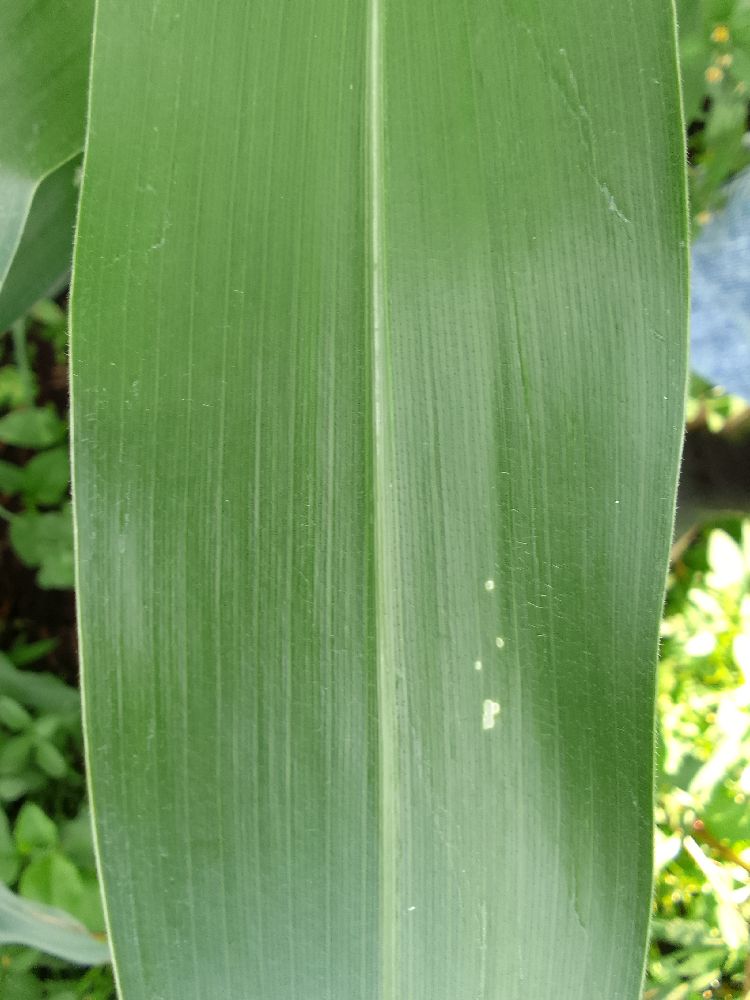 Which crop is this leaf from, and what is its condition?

maize, healthy
